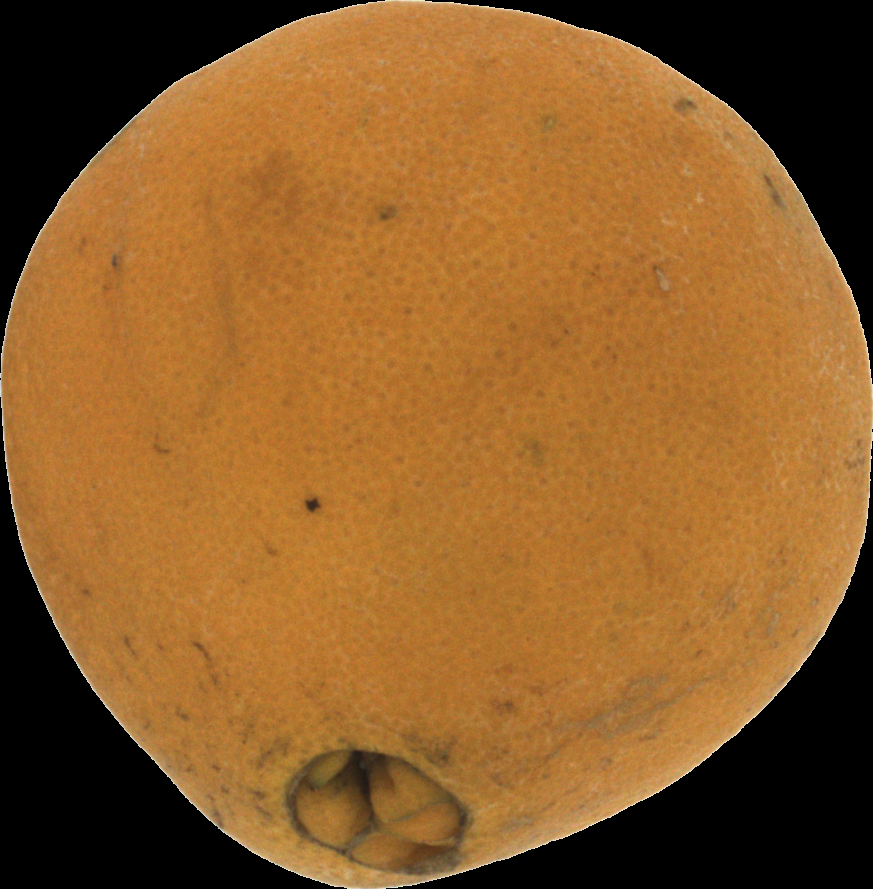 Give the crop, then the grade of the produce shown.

orange, bad
